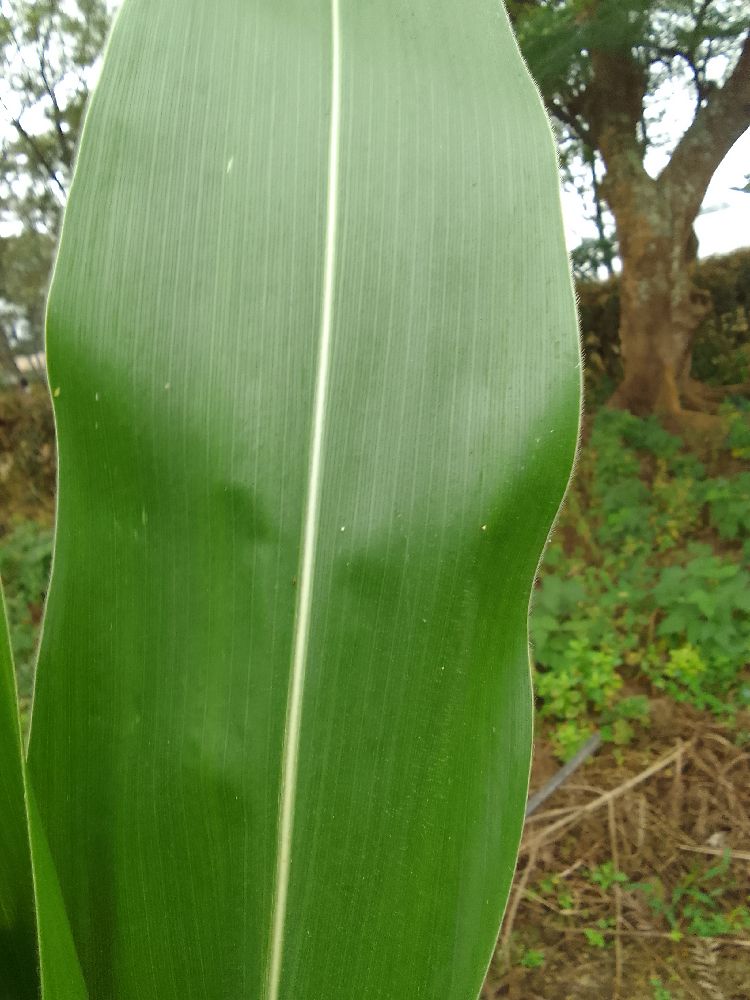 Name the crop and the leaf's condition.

maize, healthy
